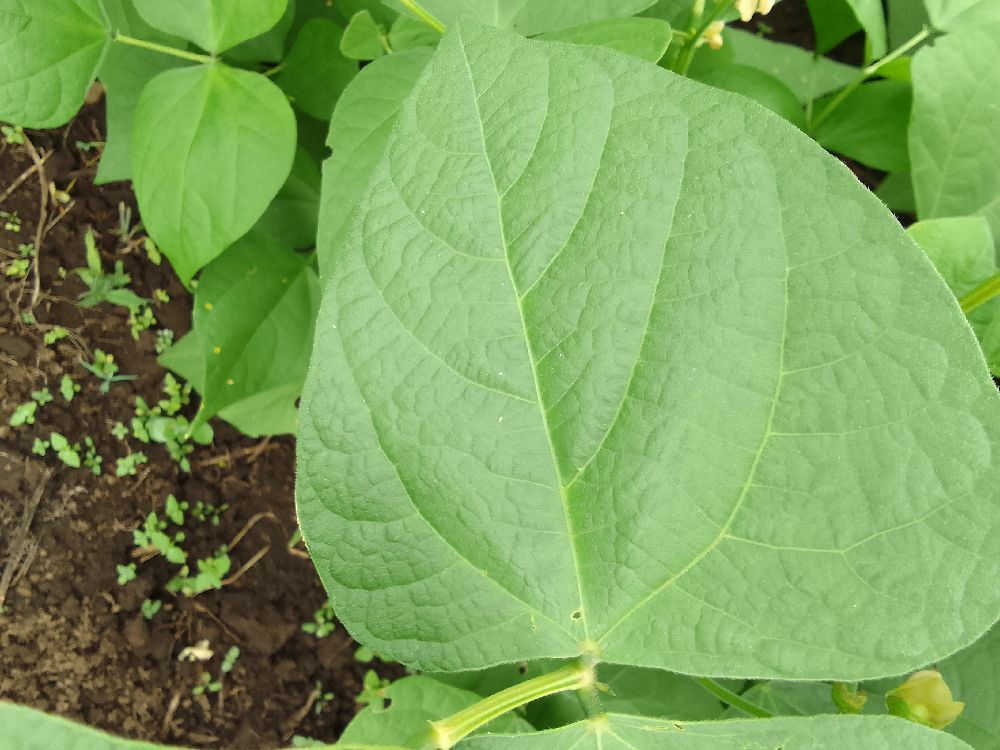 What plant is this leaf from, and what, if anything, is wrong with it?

common bean, healthy
